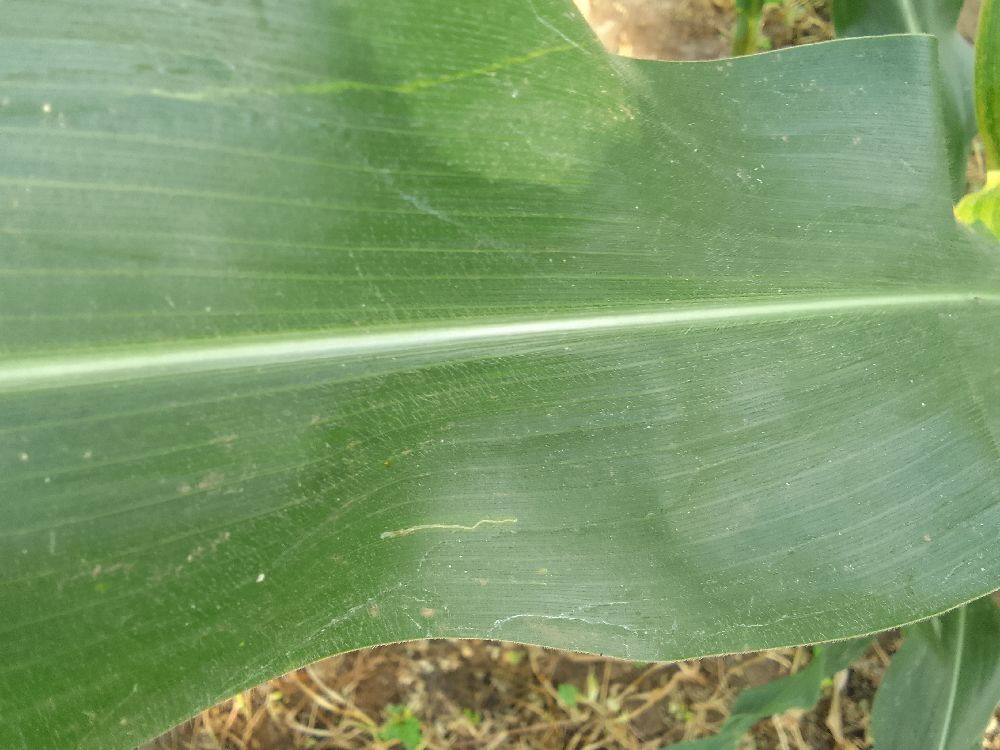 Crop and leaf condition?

maize, healthy
